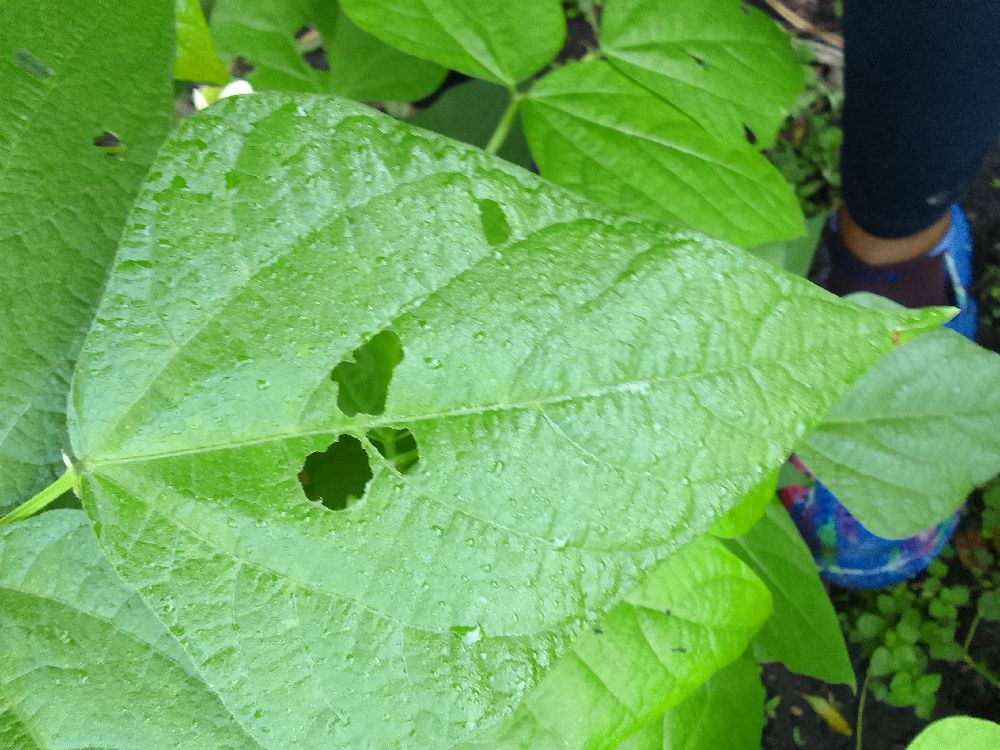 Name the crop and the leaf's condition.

common bean, healthy
